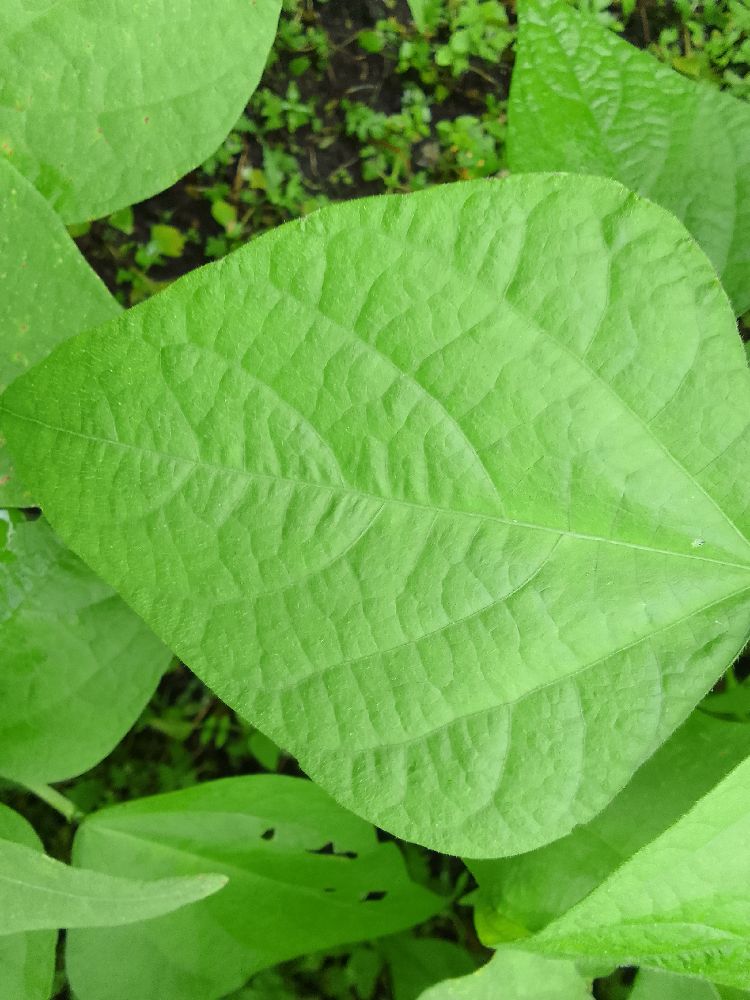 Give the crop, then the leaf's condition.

common bean, healthy
